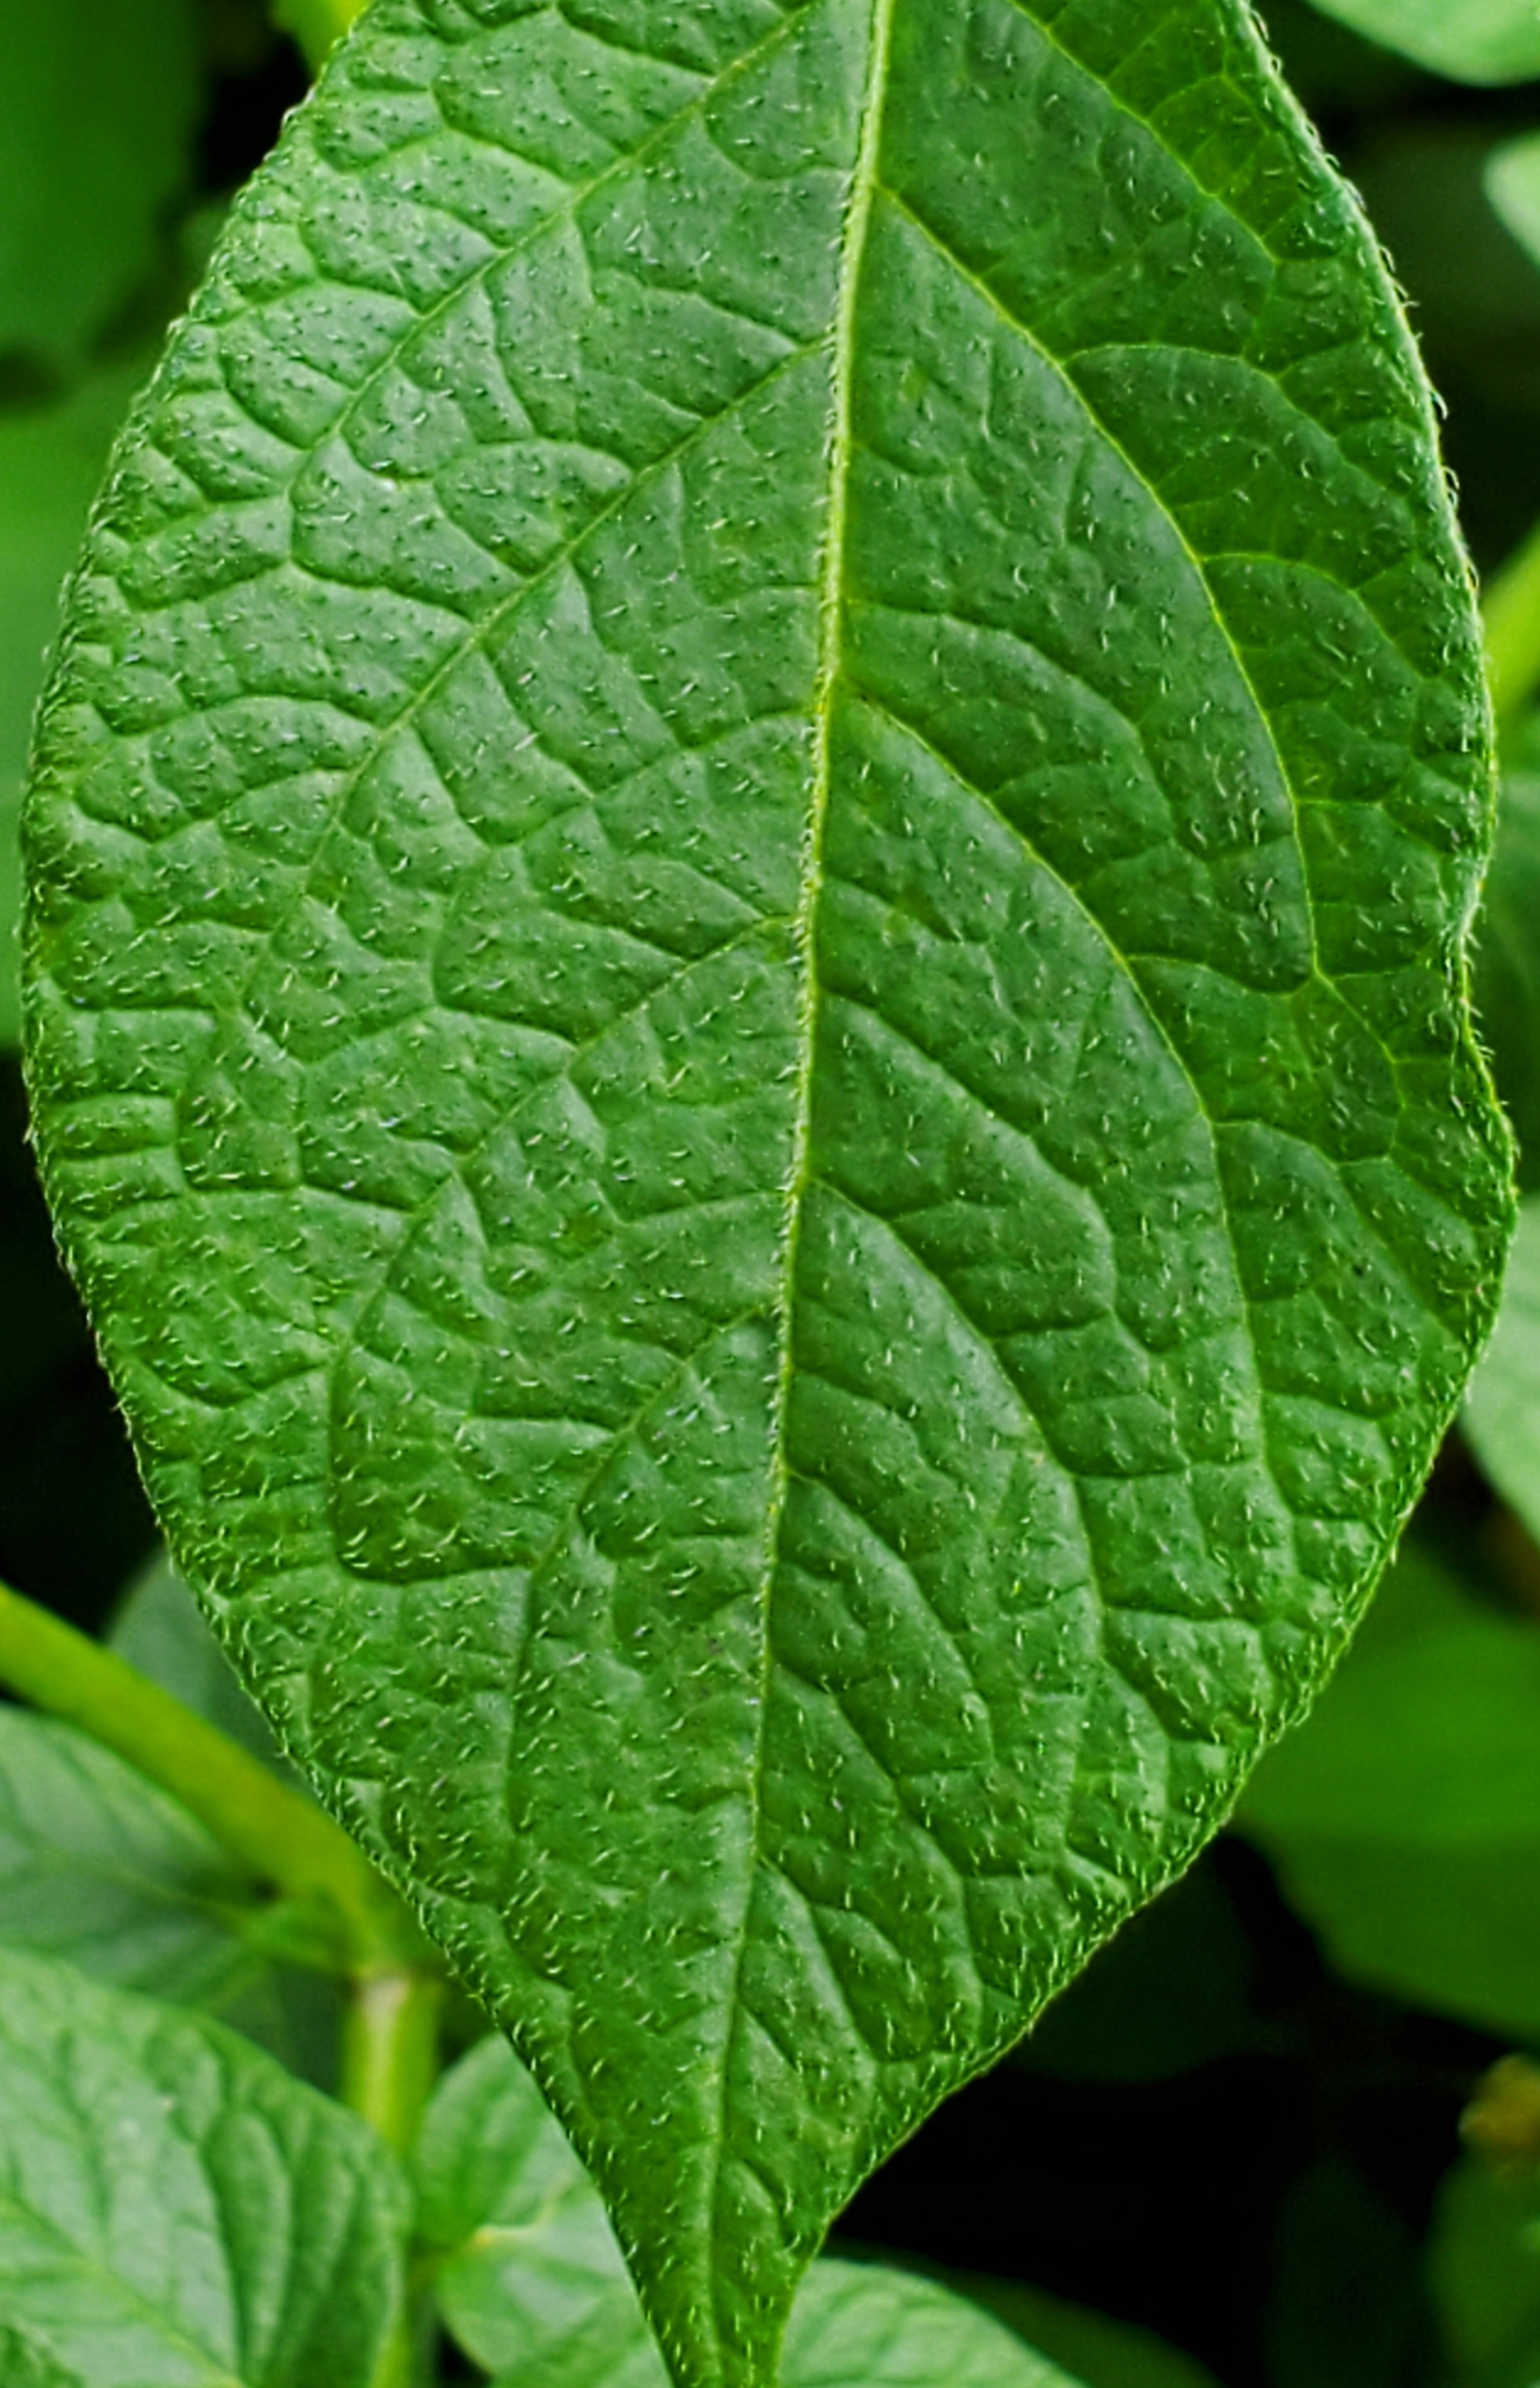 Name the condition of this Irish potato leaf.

healthy
